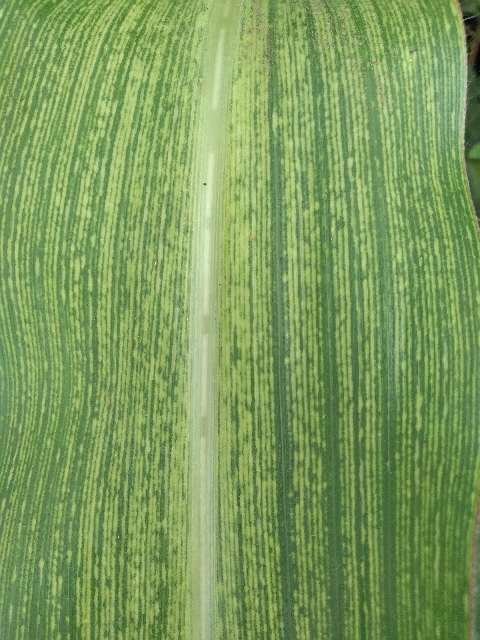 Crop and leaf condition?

maize, maize streak virus
